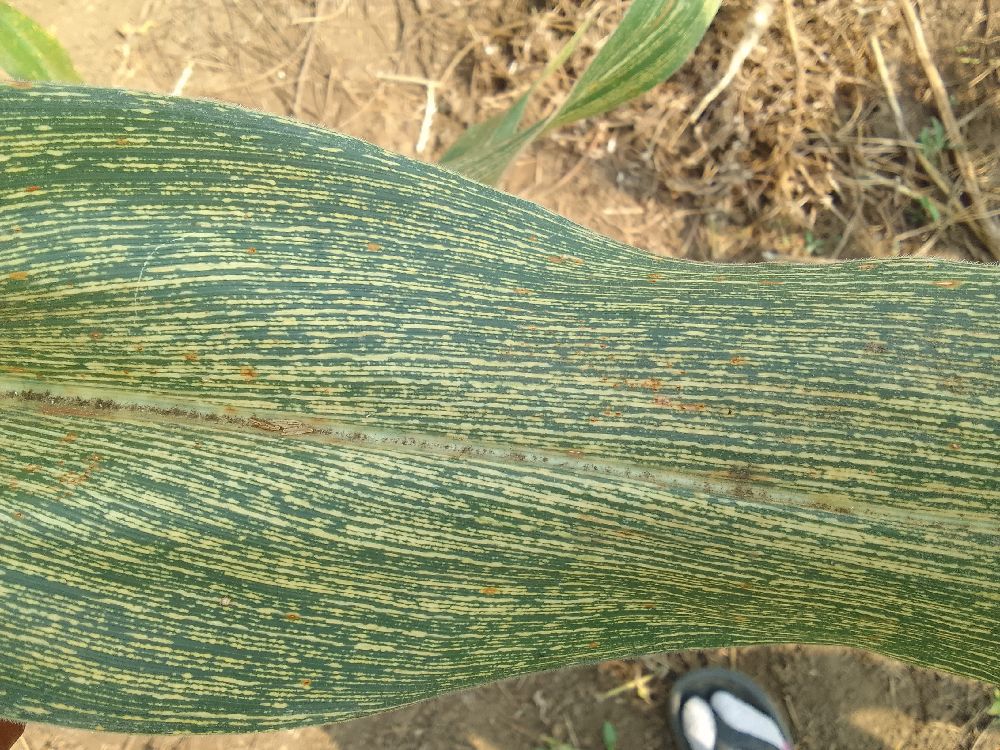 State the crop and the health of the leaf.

maize, maize streak virus
